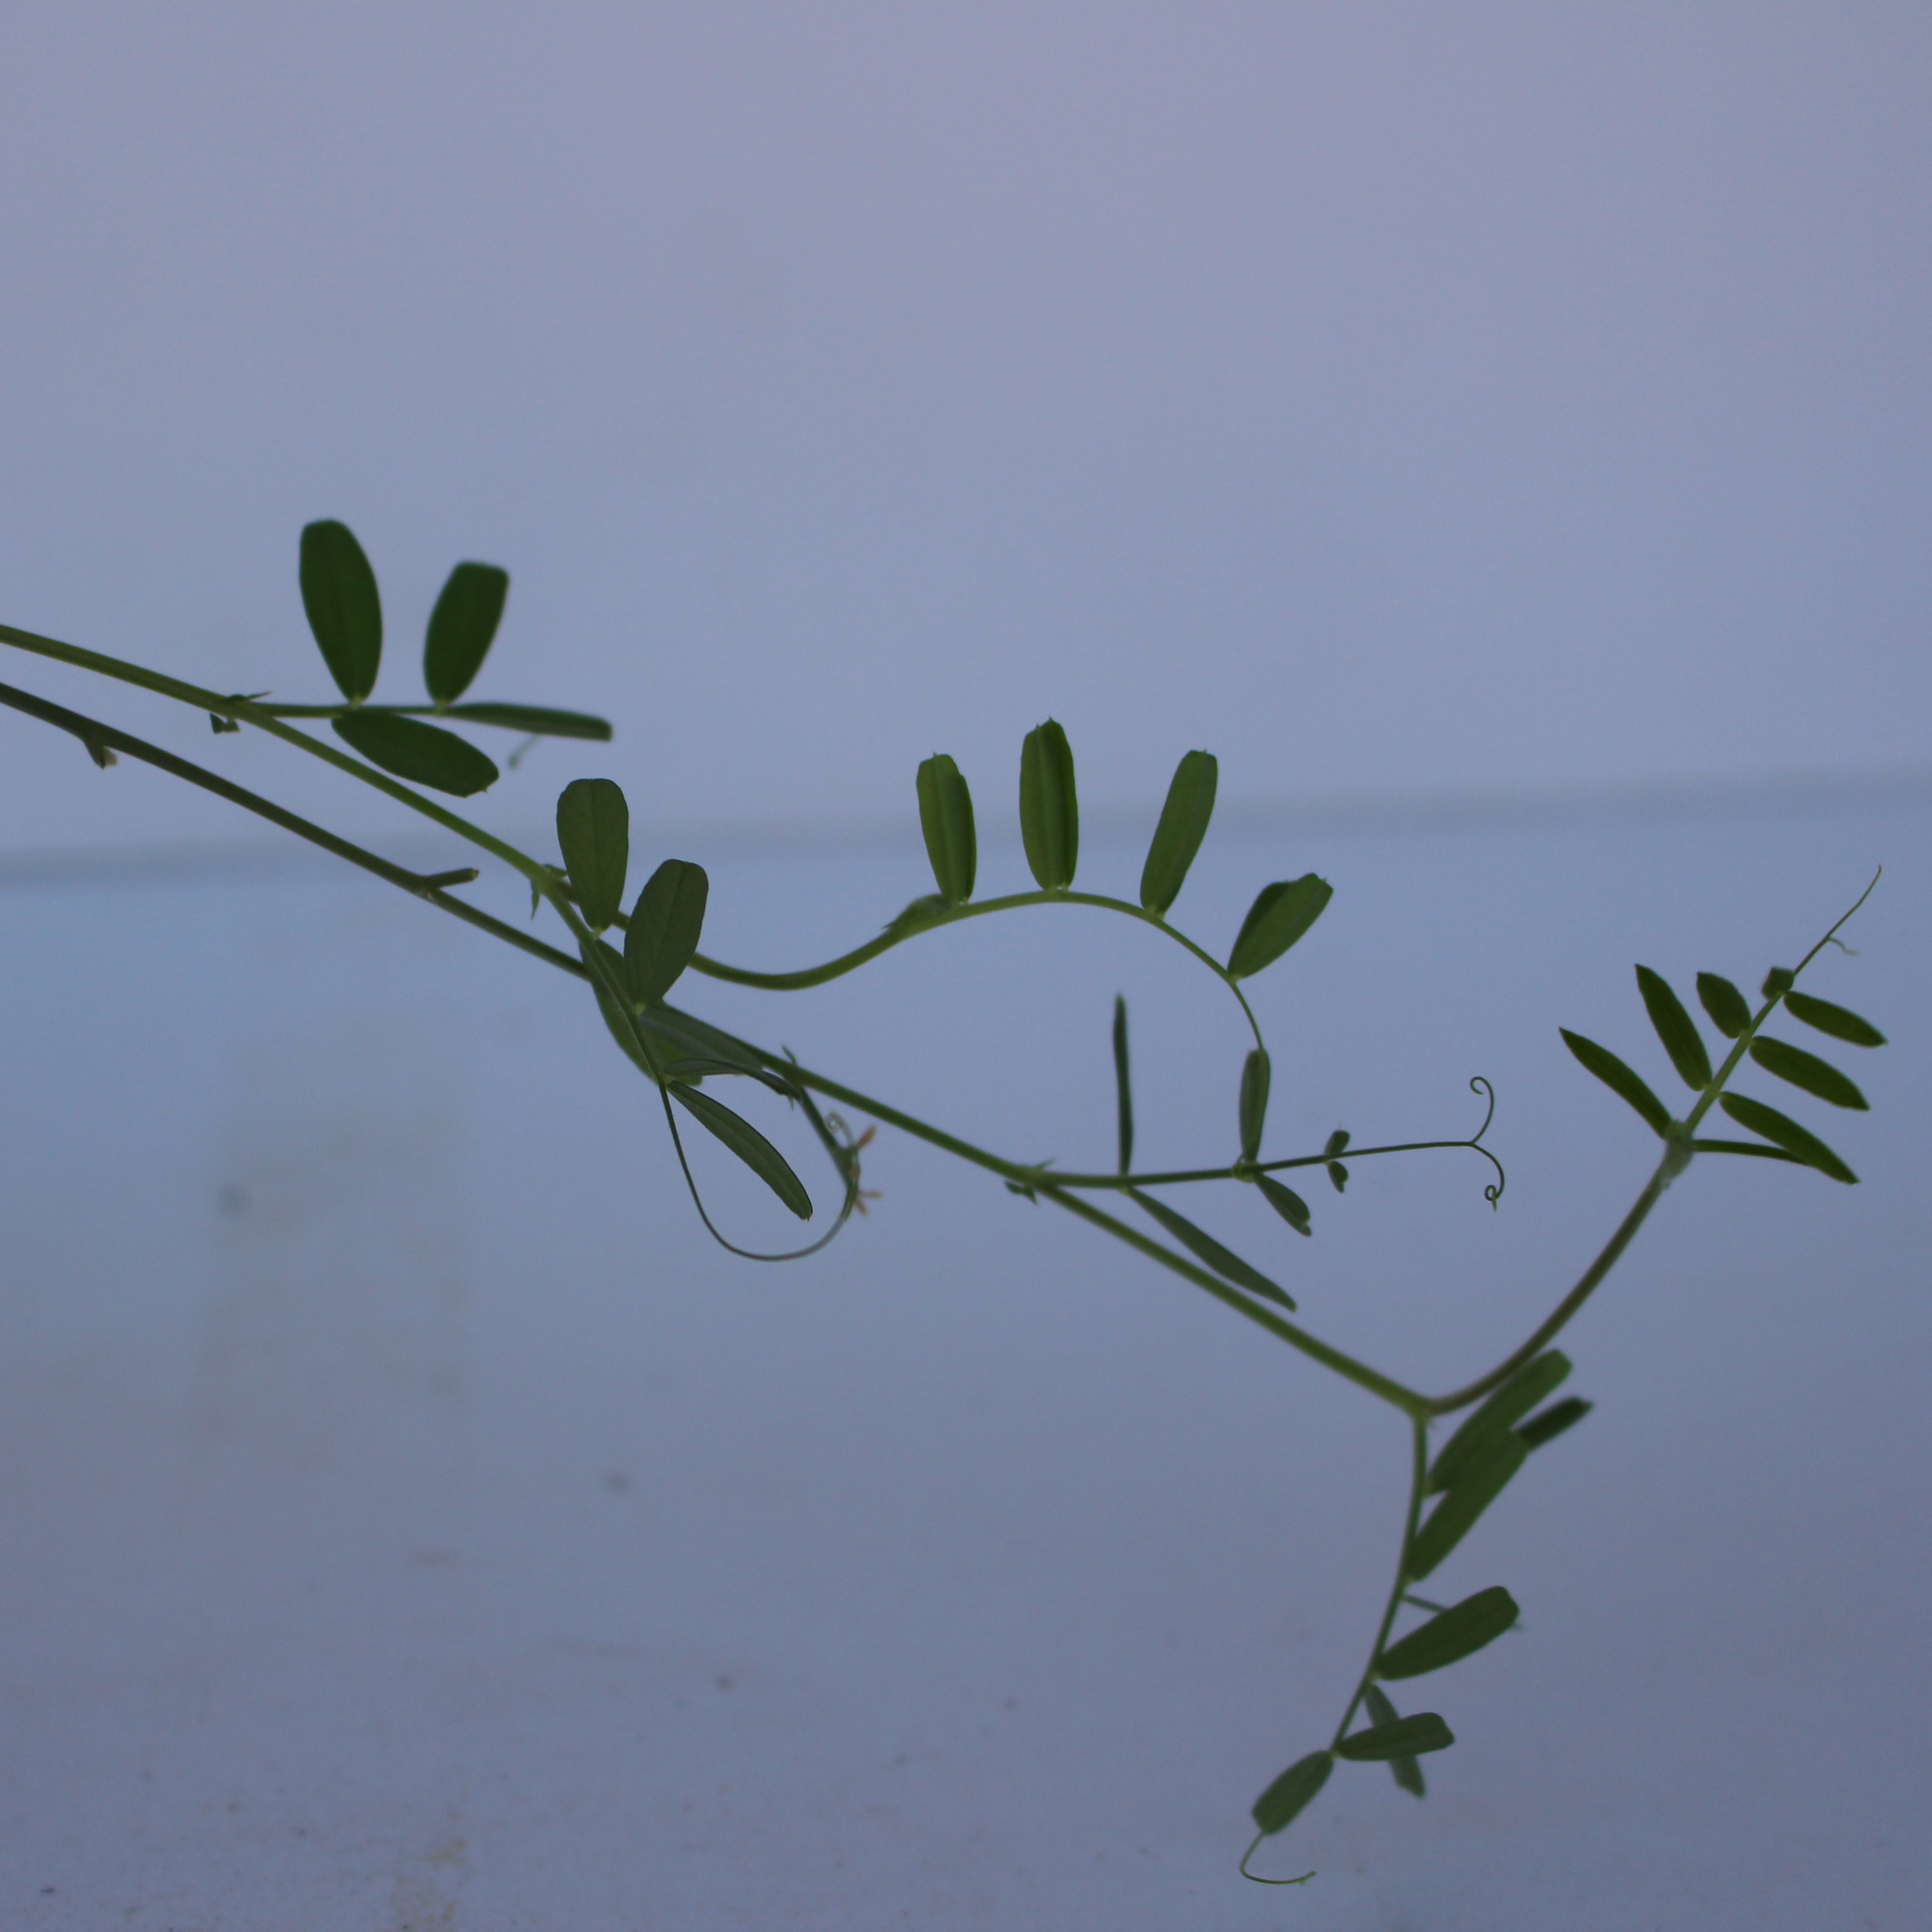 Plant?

Vicia sativa
